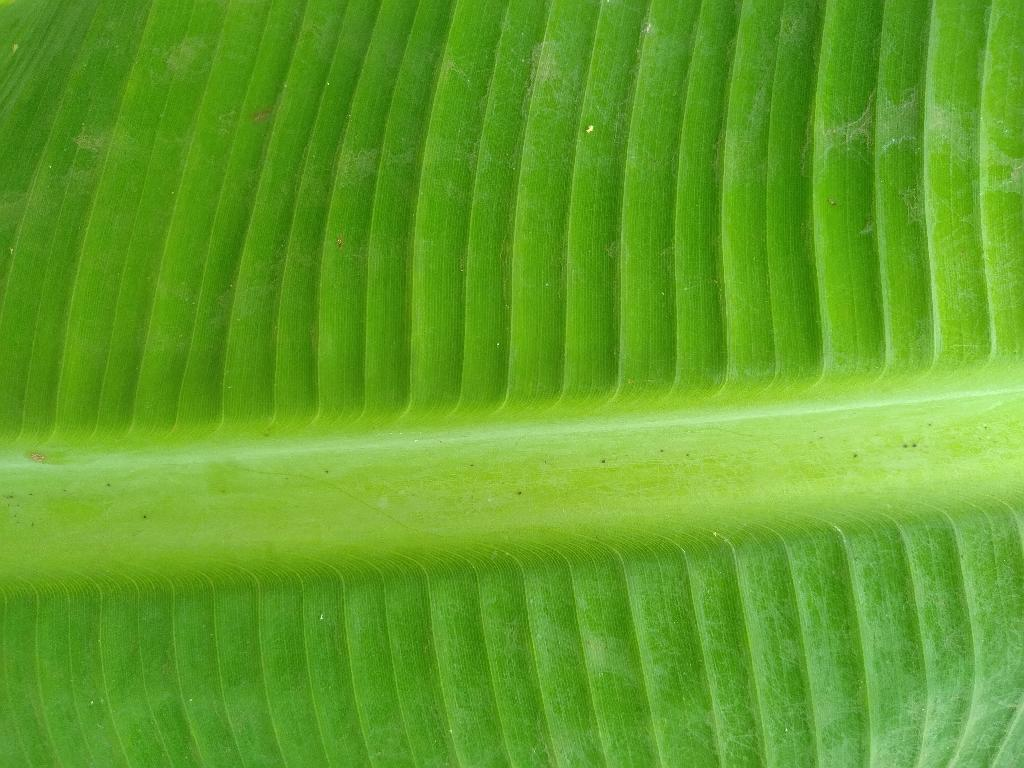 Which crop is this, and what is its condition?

banana, healthy
